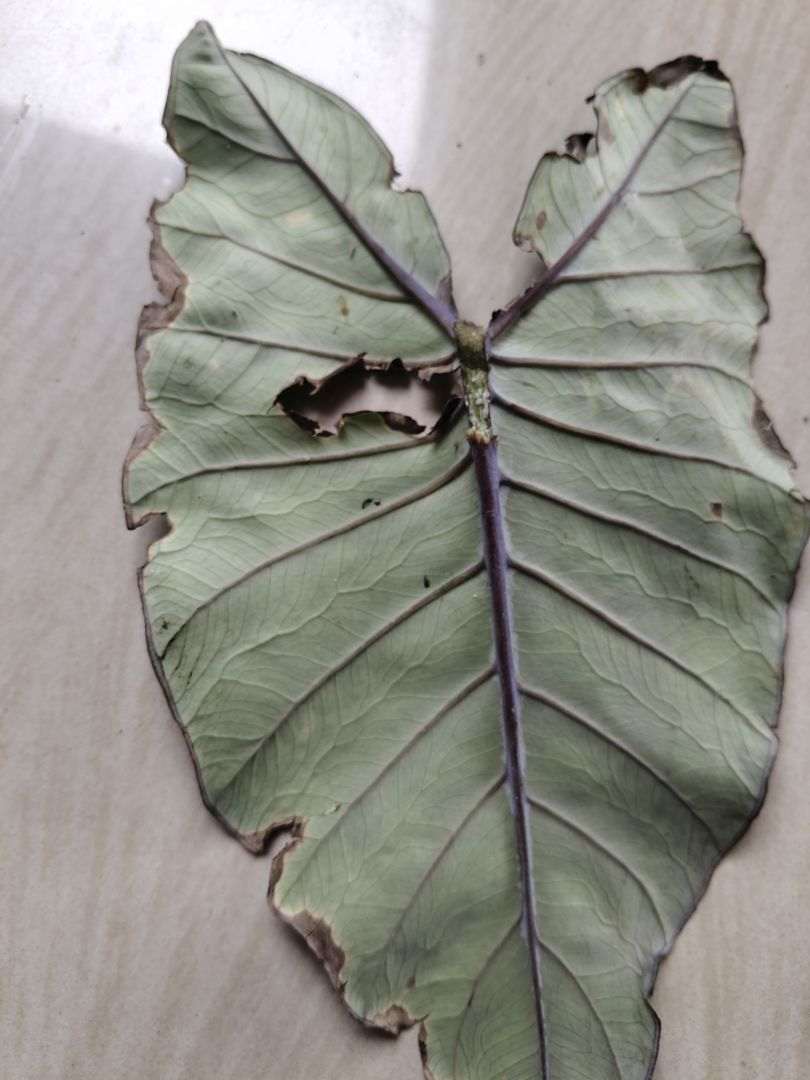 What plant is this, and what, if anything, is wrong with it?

taro, leaf blight
